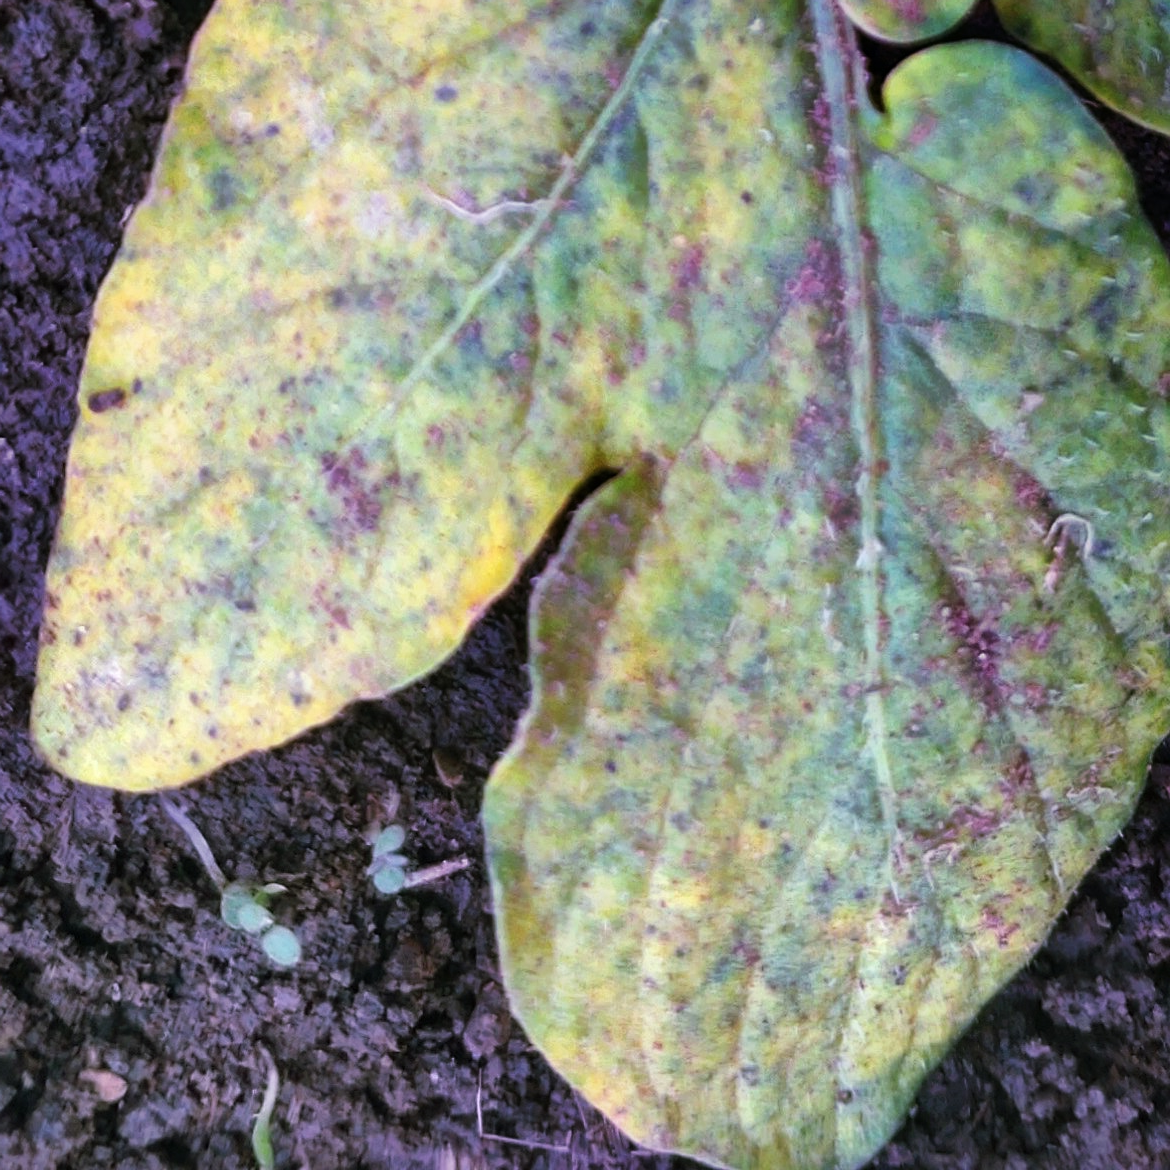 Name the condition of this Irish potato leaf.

late blight
